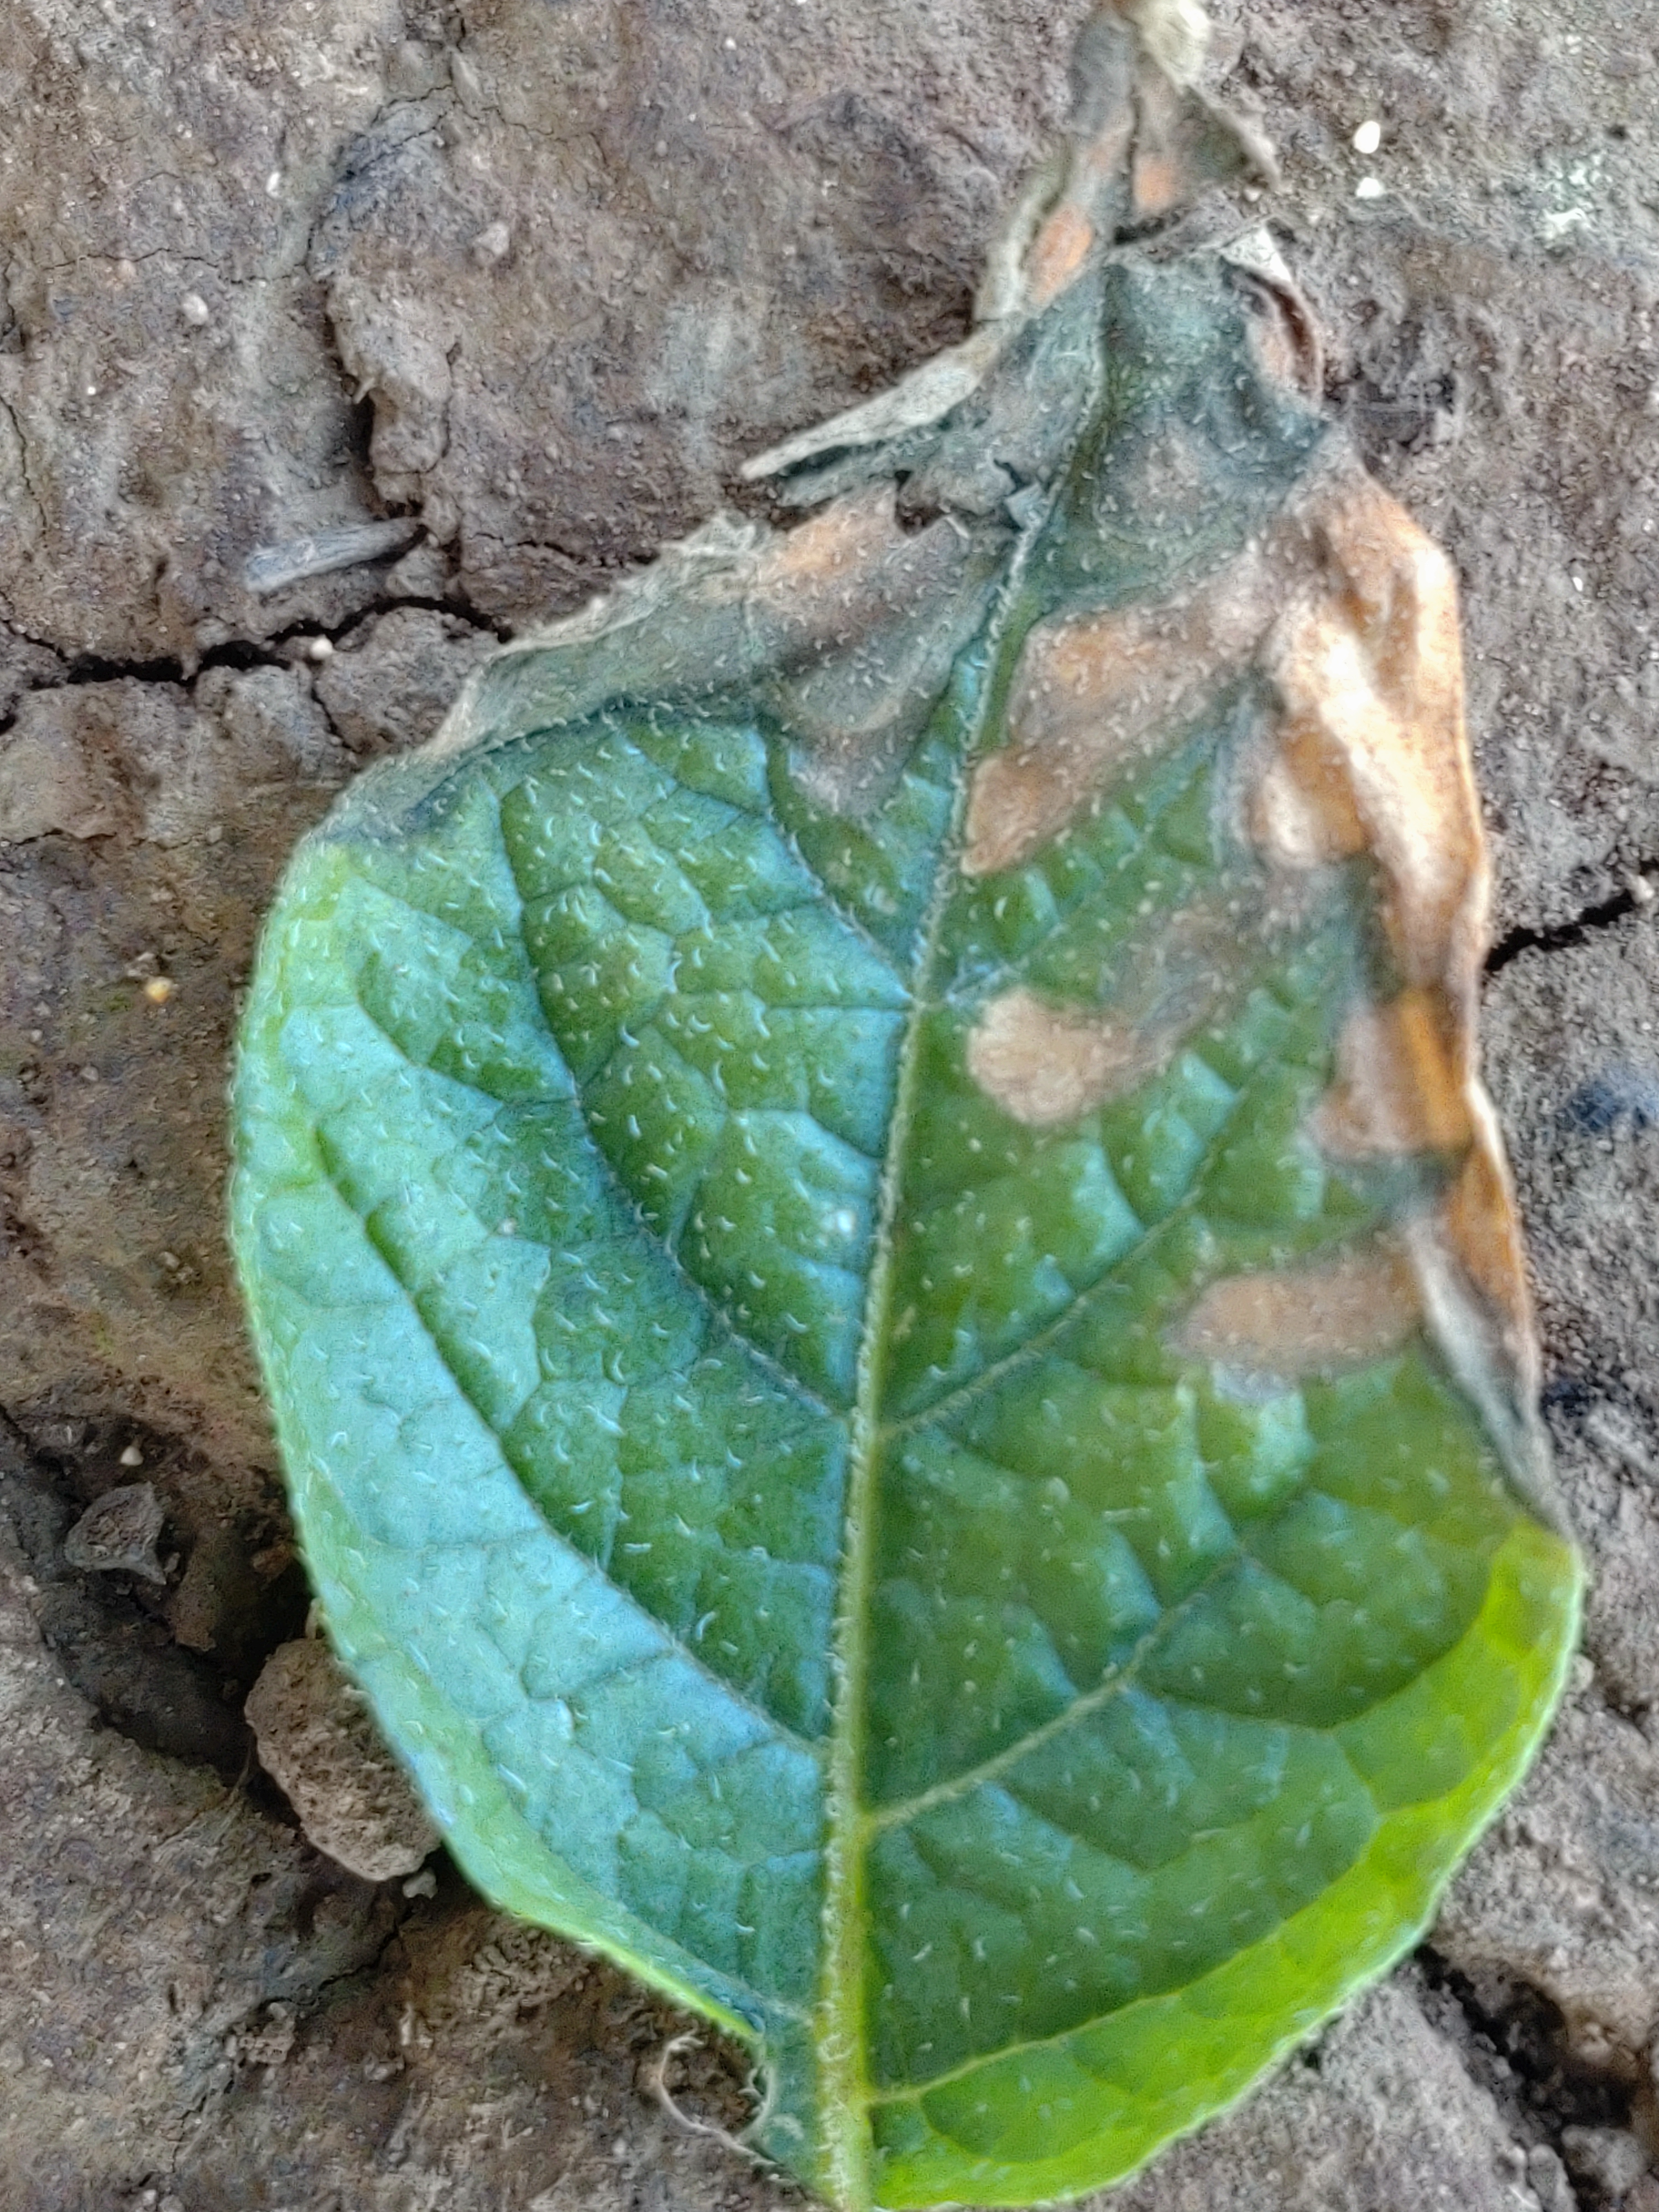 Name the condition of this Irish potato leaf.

early blight
